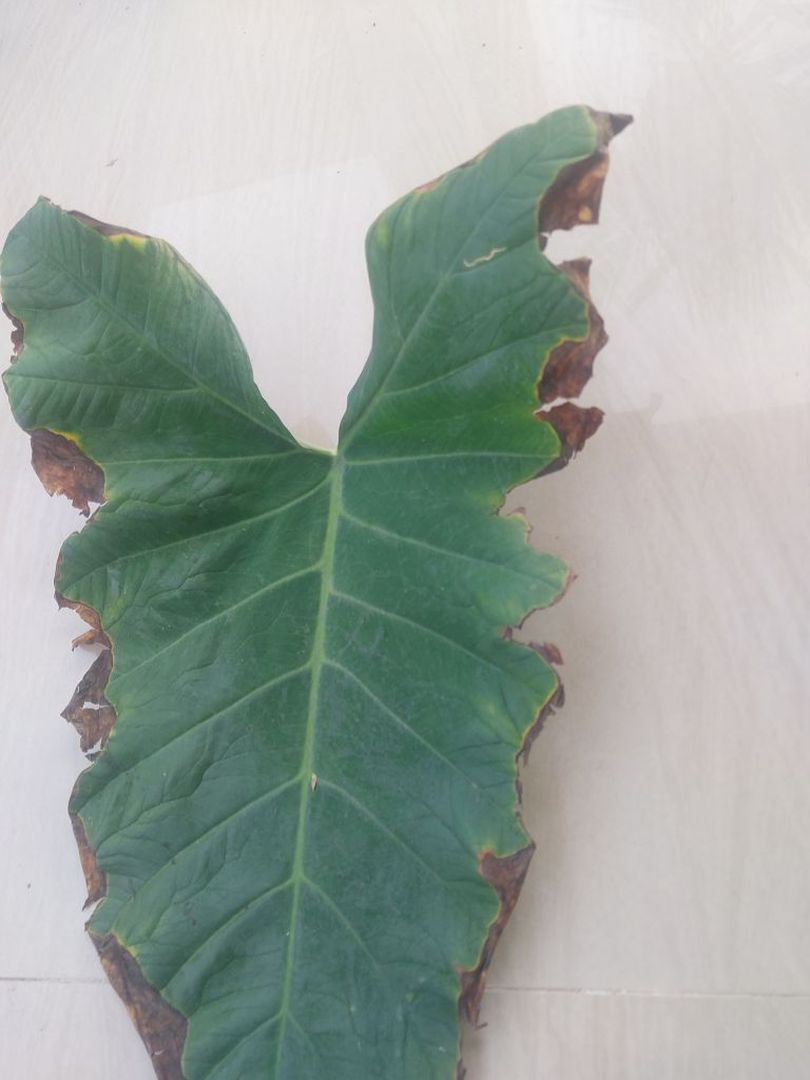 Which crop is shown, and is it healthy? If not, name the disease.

taro, leaf blight
